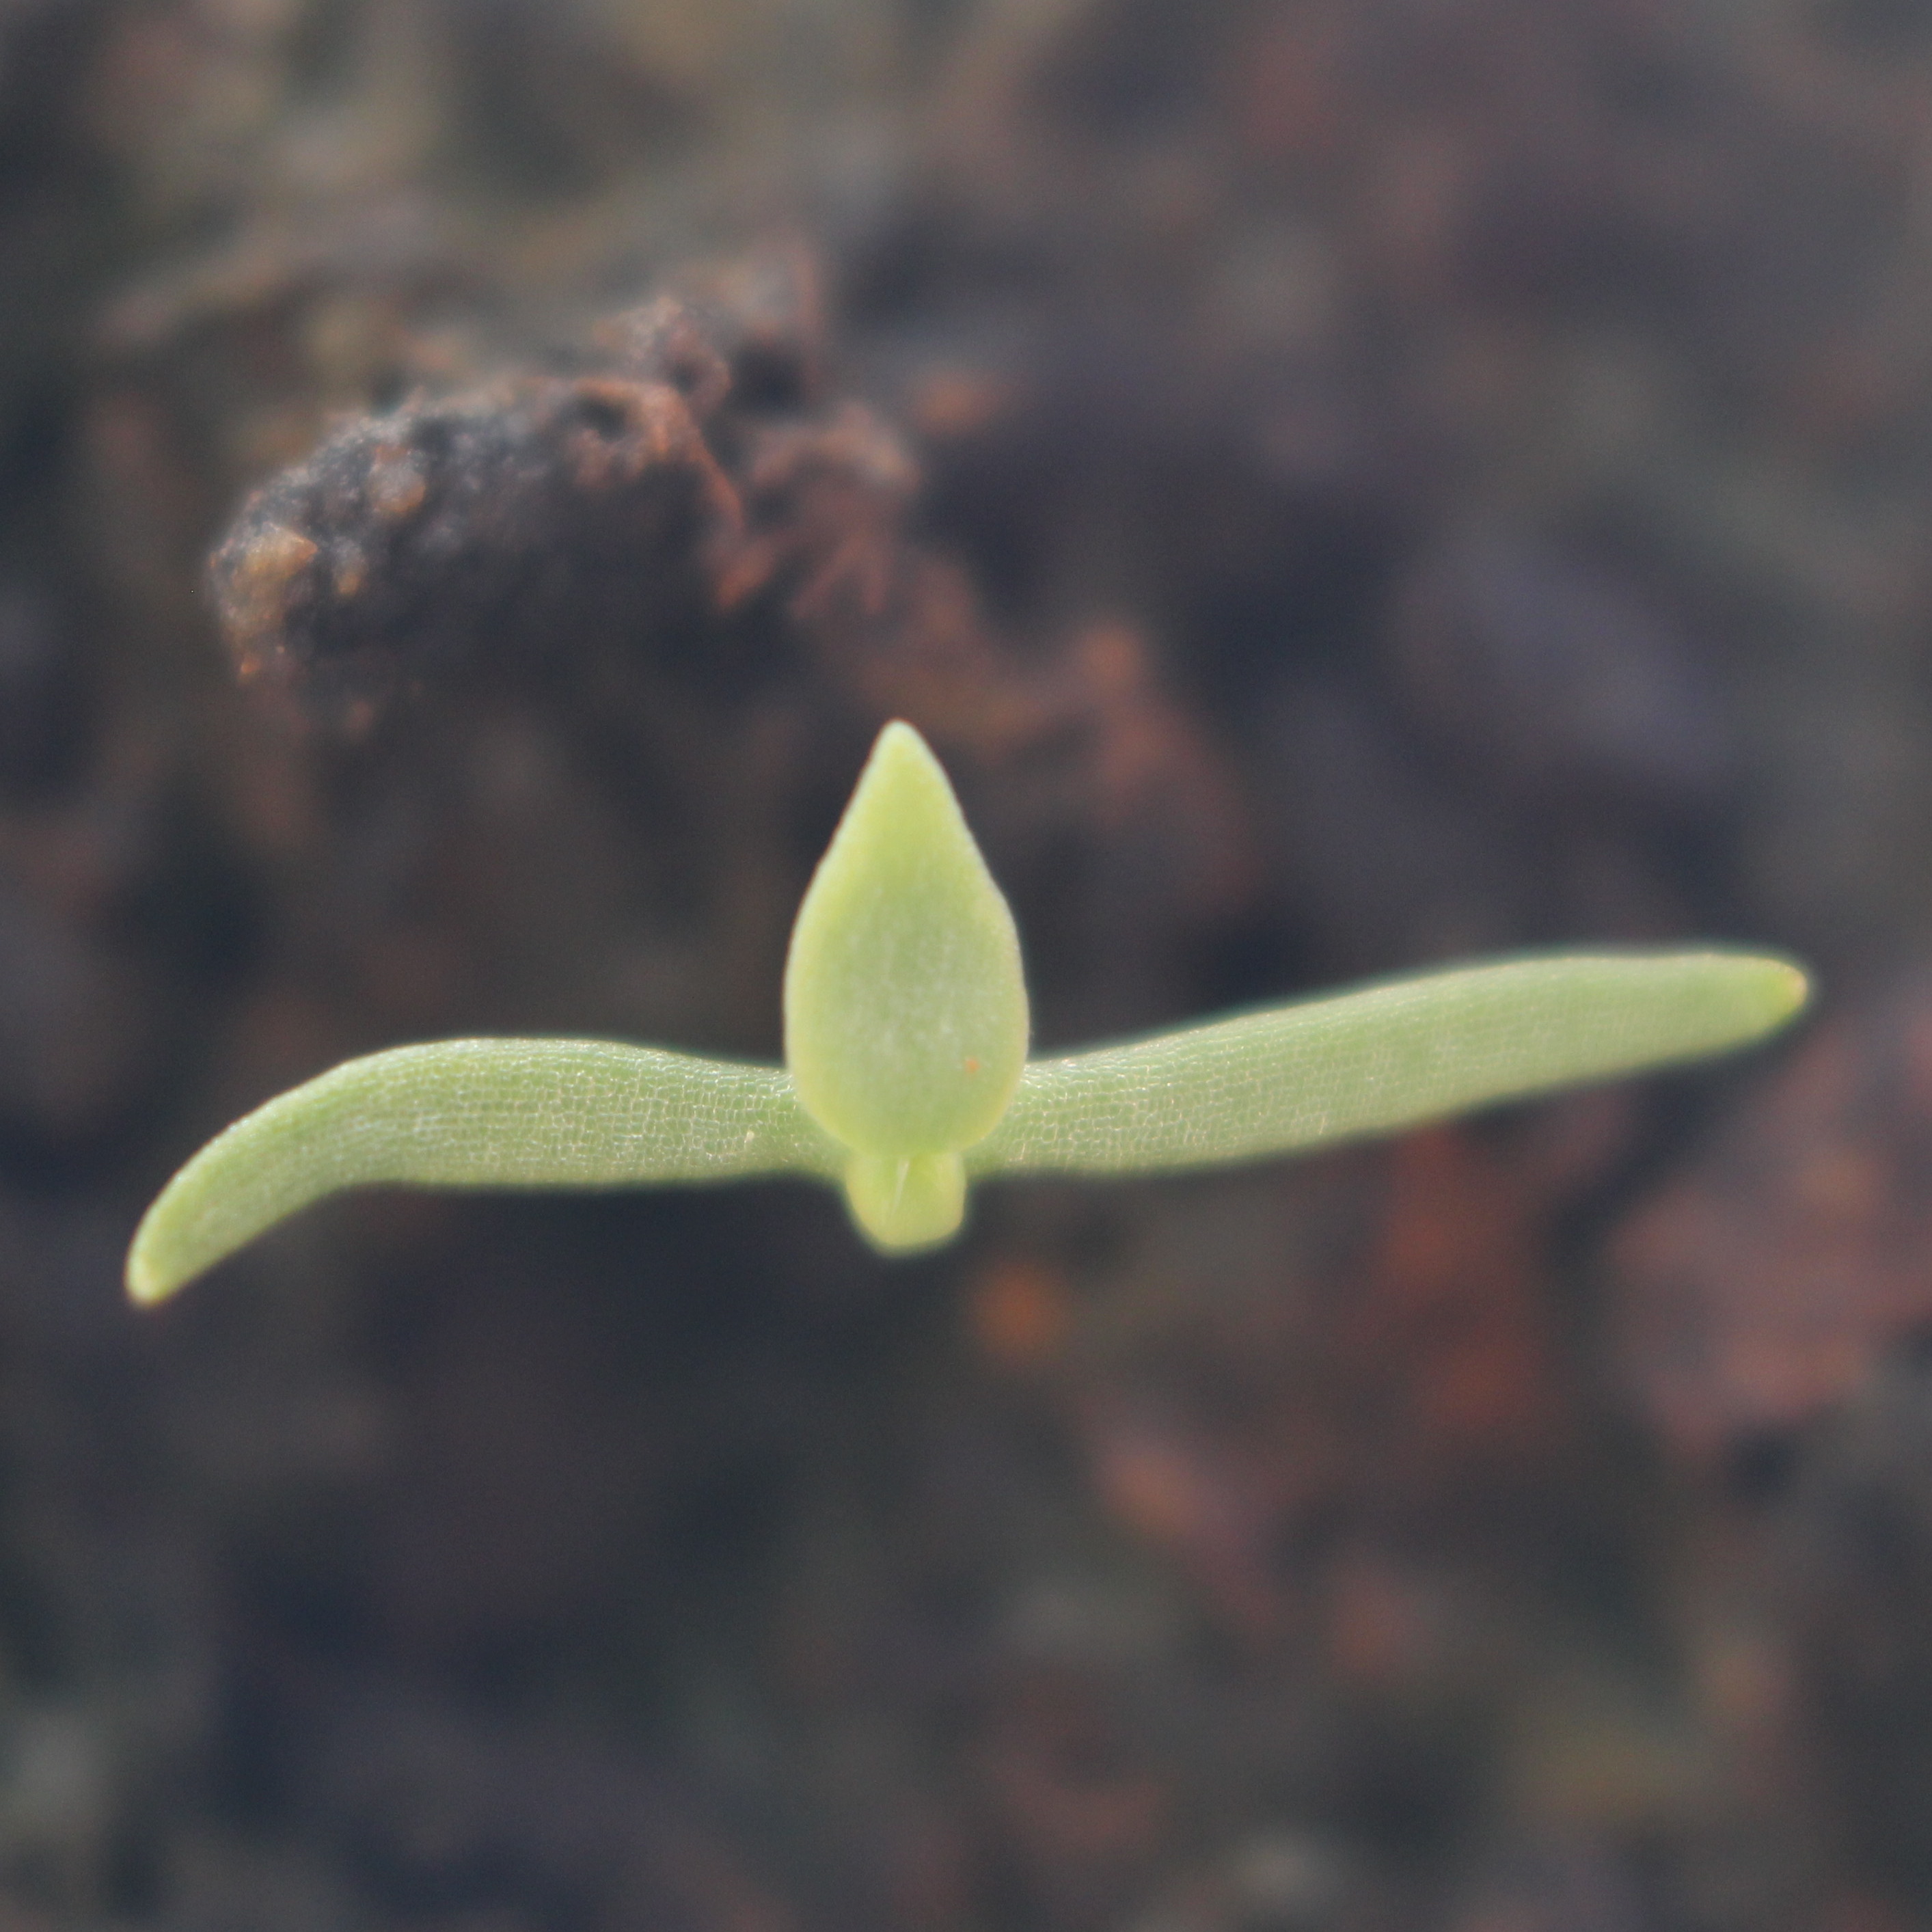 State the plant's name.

Papaver rhoeas
